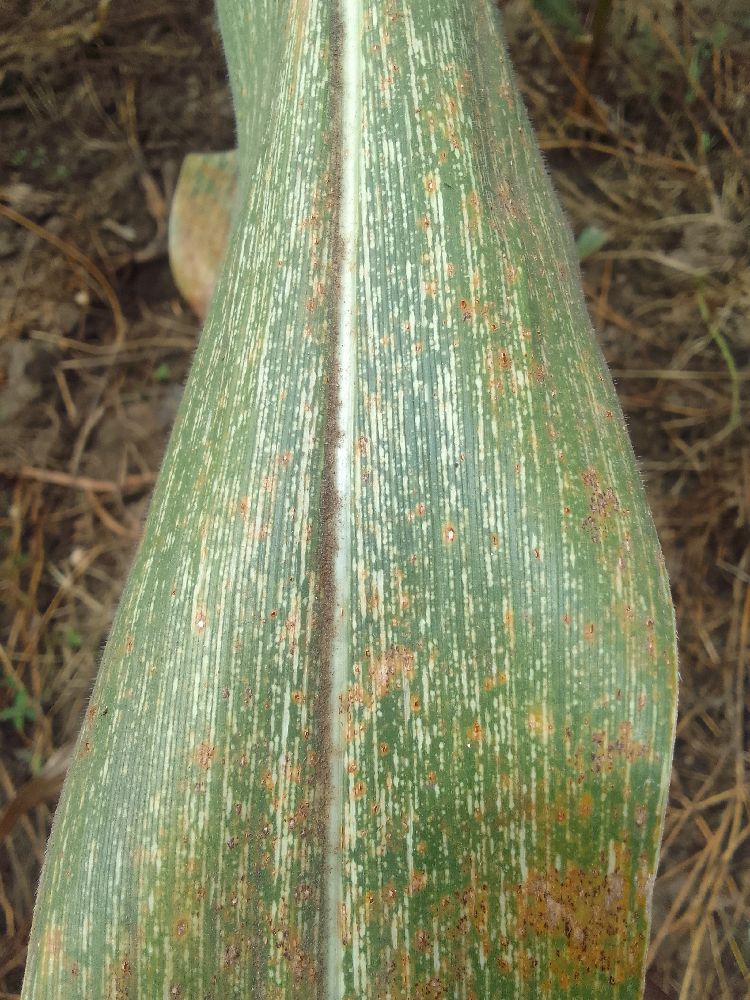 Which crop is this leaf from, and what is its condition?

maize, maize streak virus
